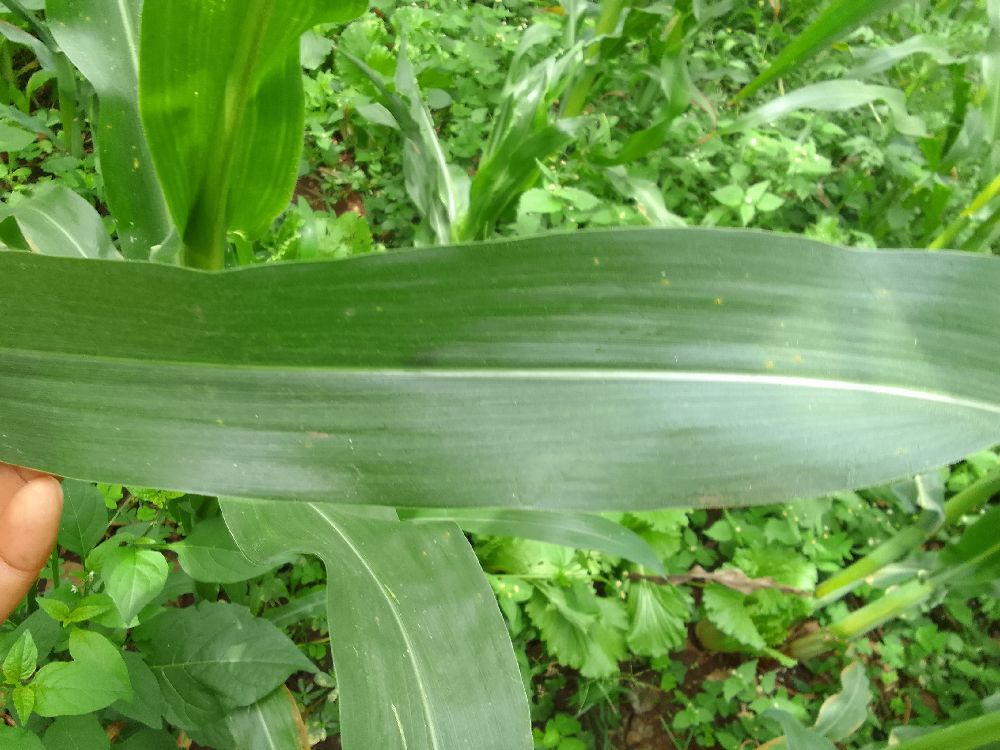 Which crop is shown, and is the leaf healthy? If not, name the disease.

maize, healthy
